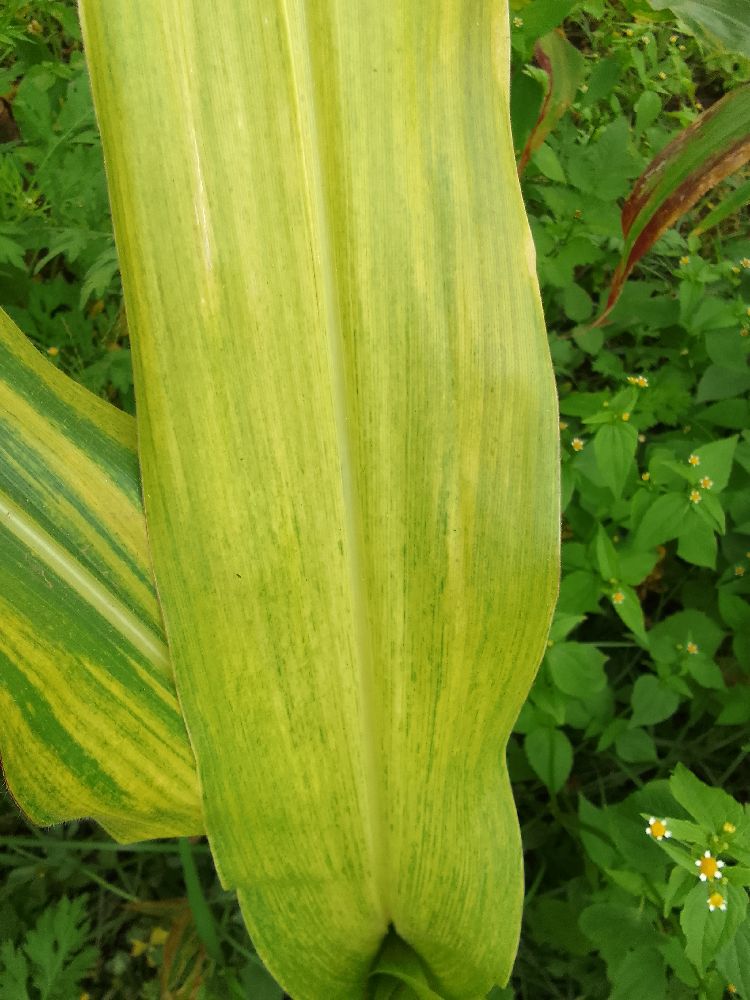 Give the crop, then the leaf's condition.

maize, maize lethal necrosis
